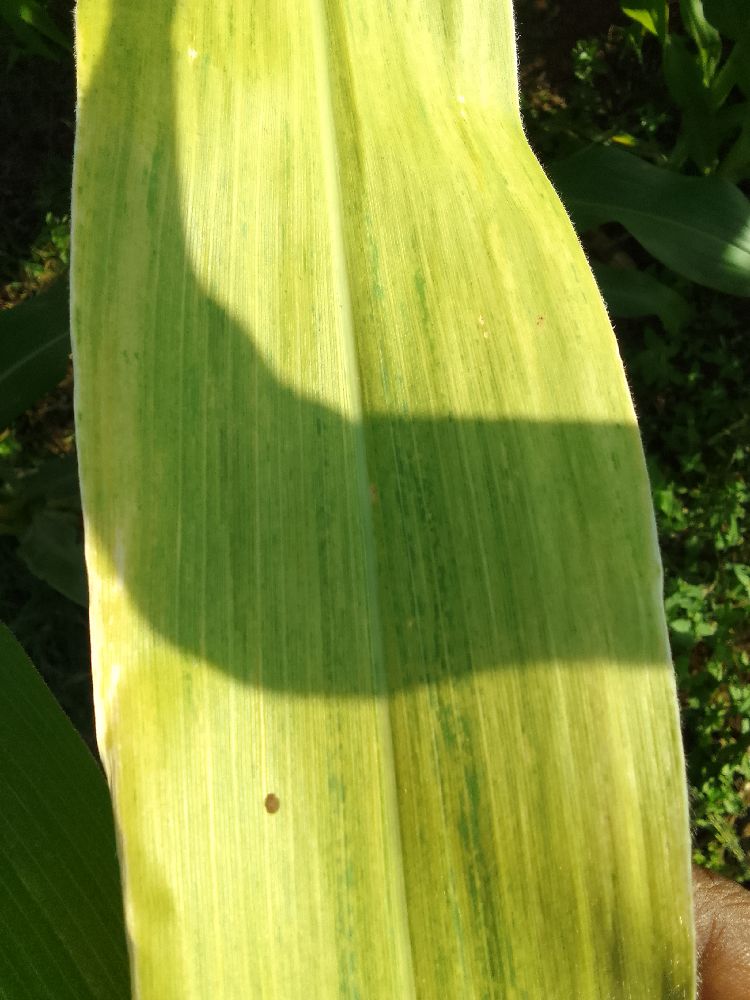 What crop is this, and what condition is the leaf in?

maize, maize lethal necrosis
